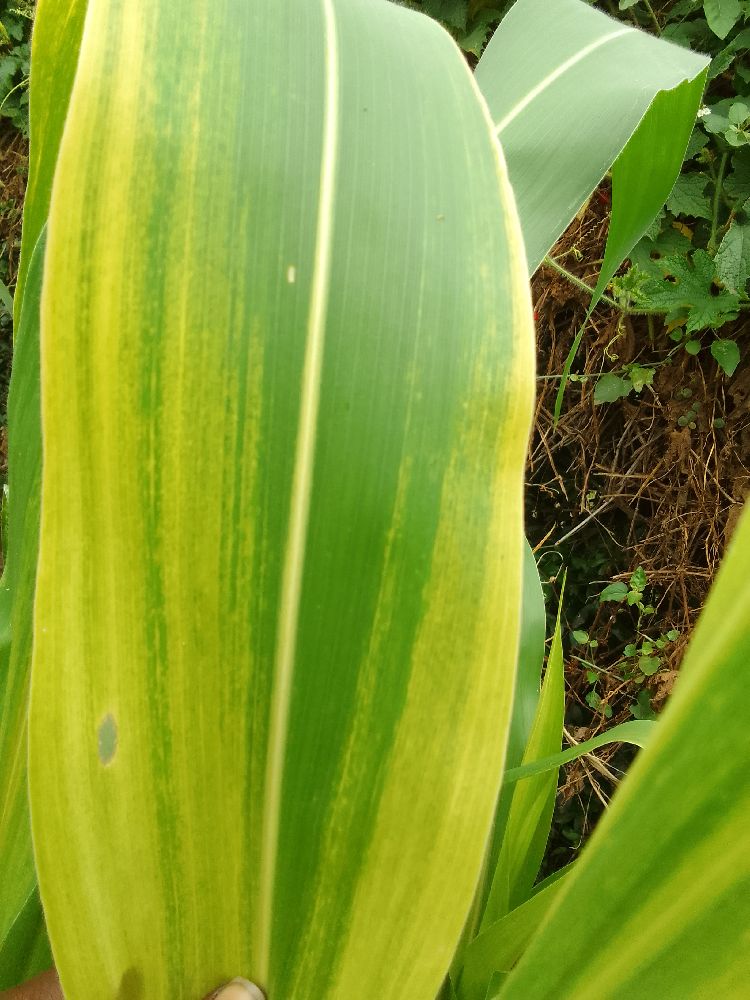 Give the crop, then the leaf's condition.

maize, maize lethal necrosis
